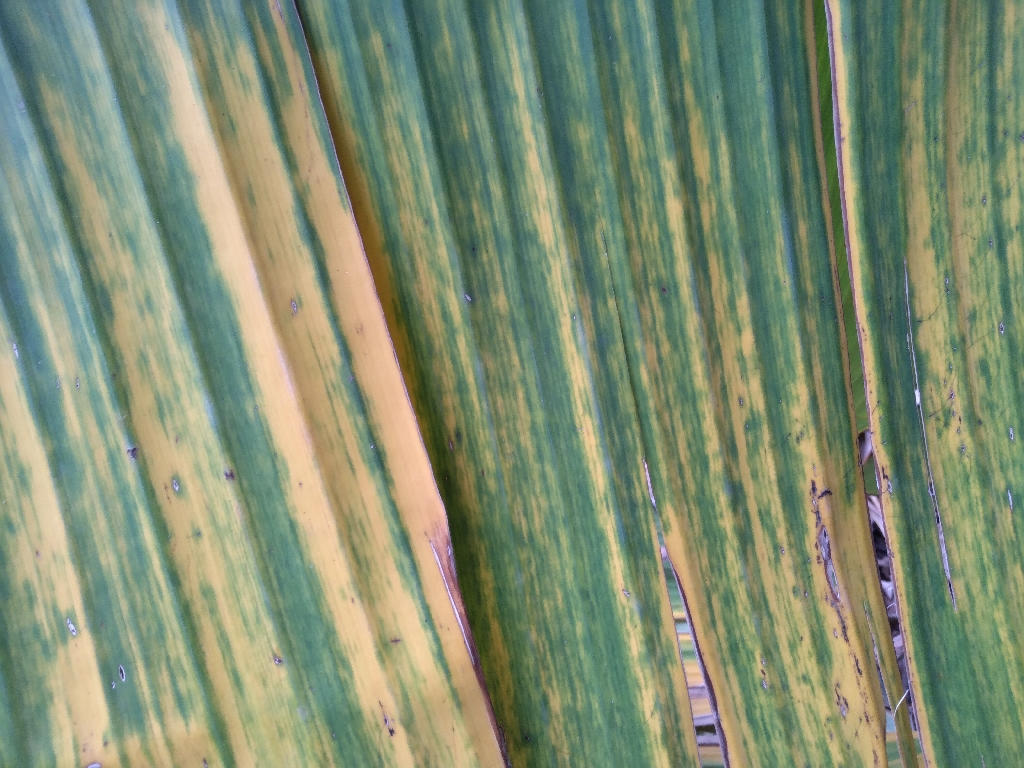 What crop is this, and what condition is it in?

banana, fusarium wilt race 1
